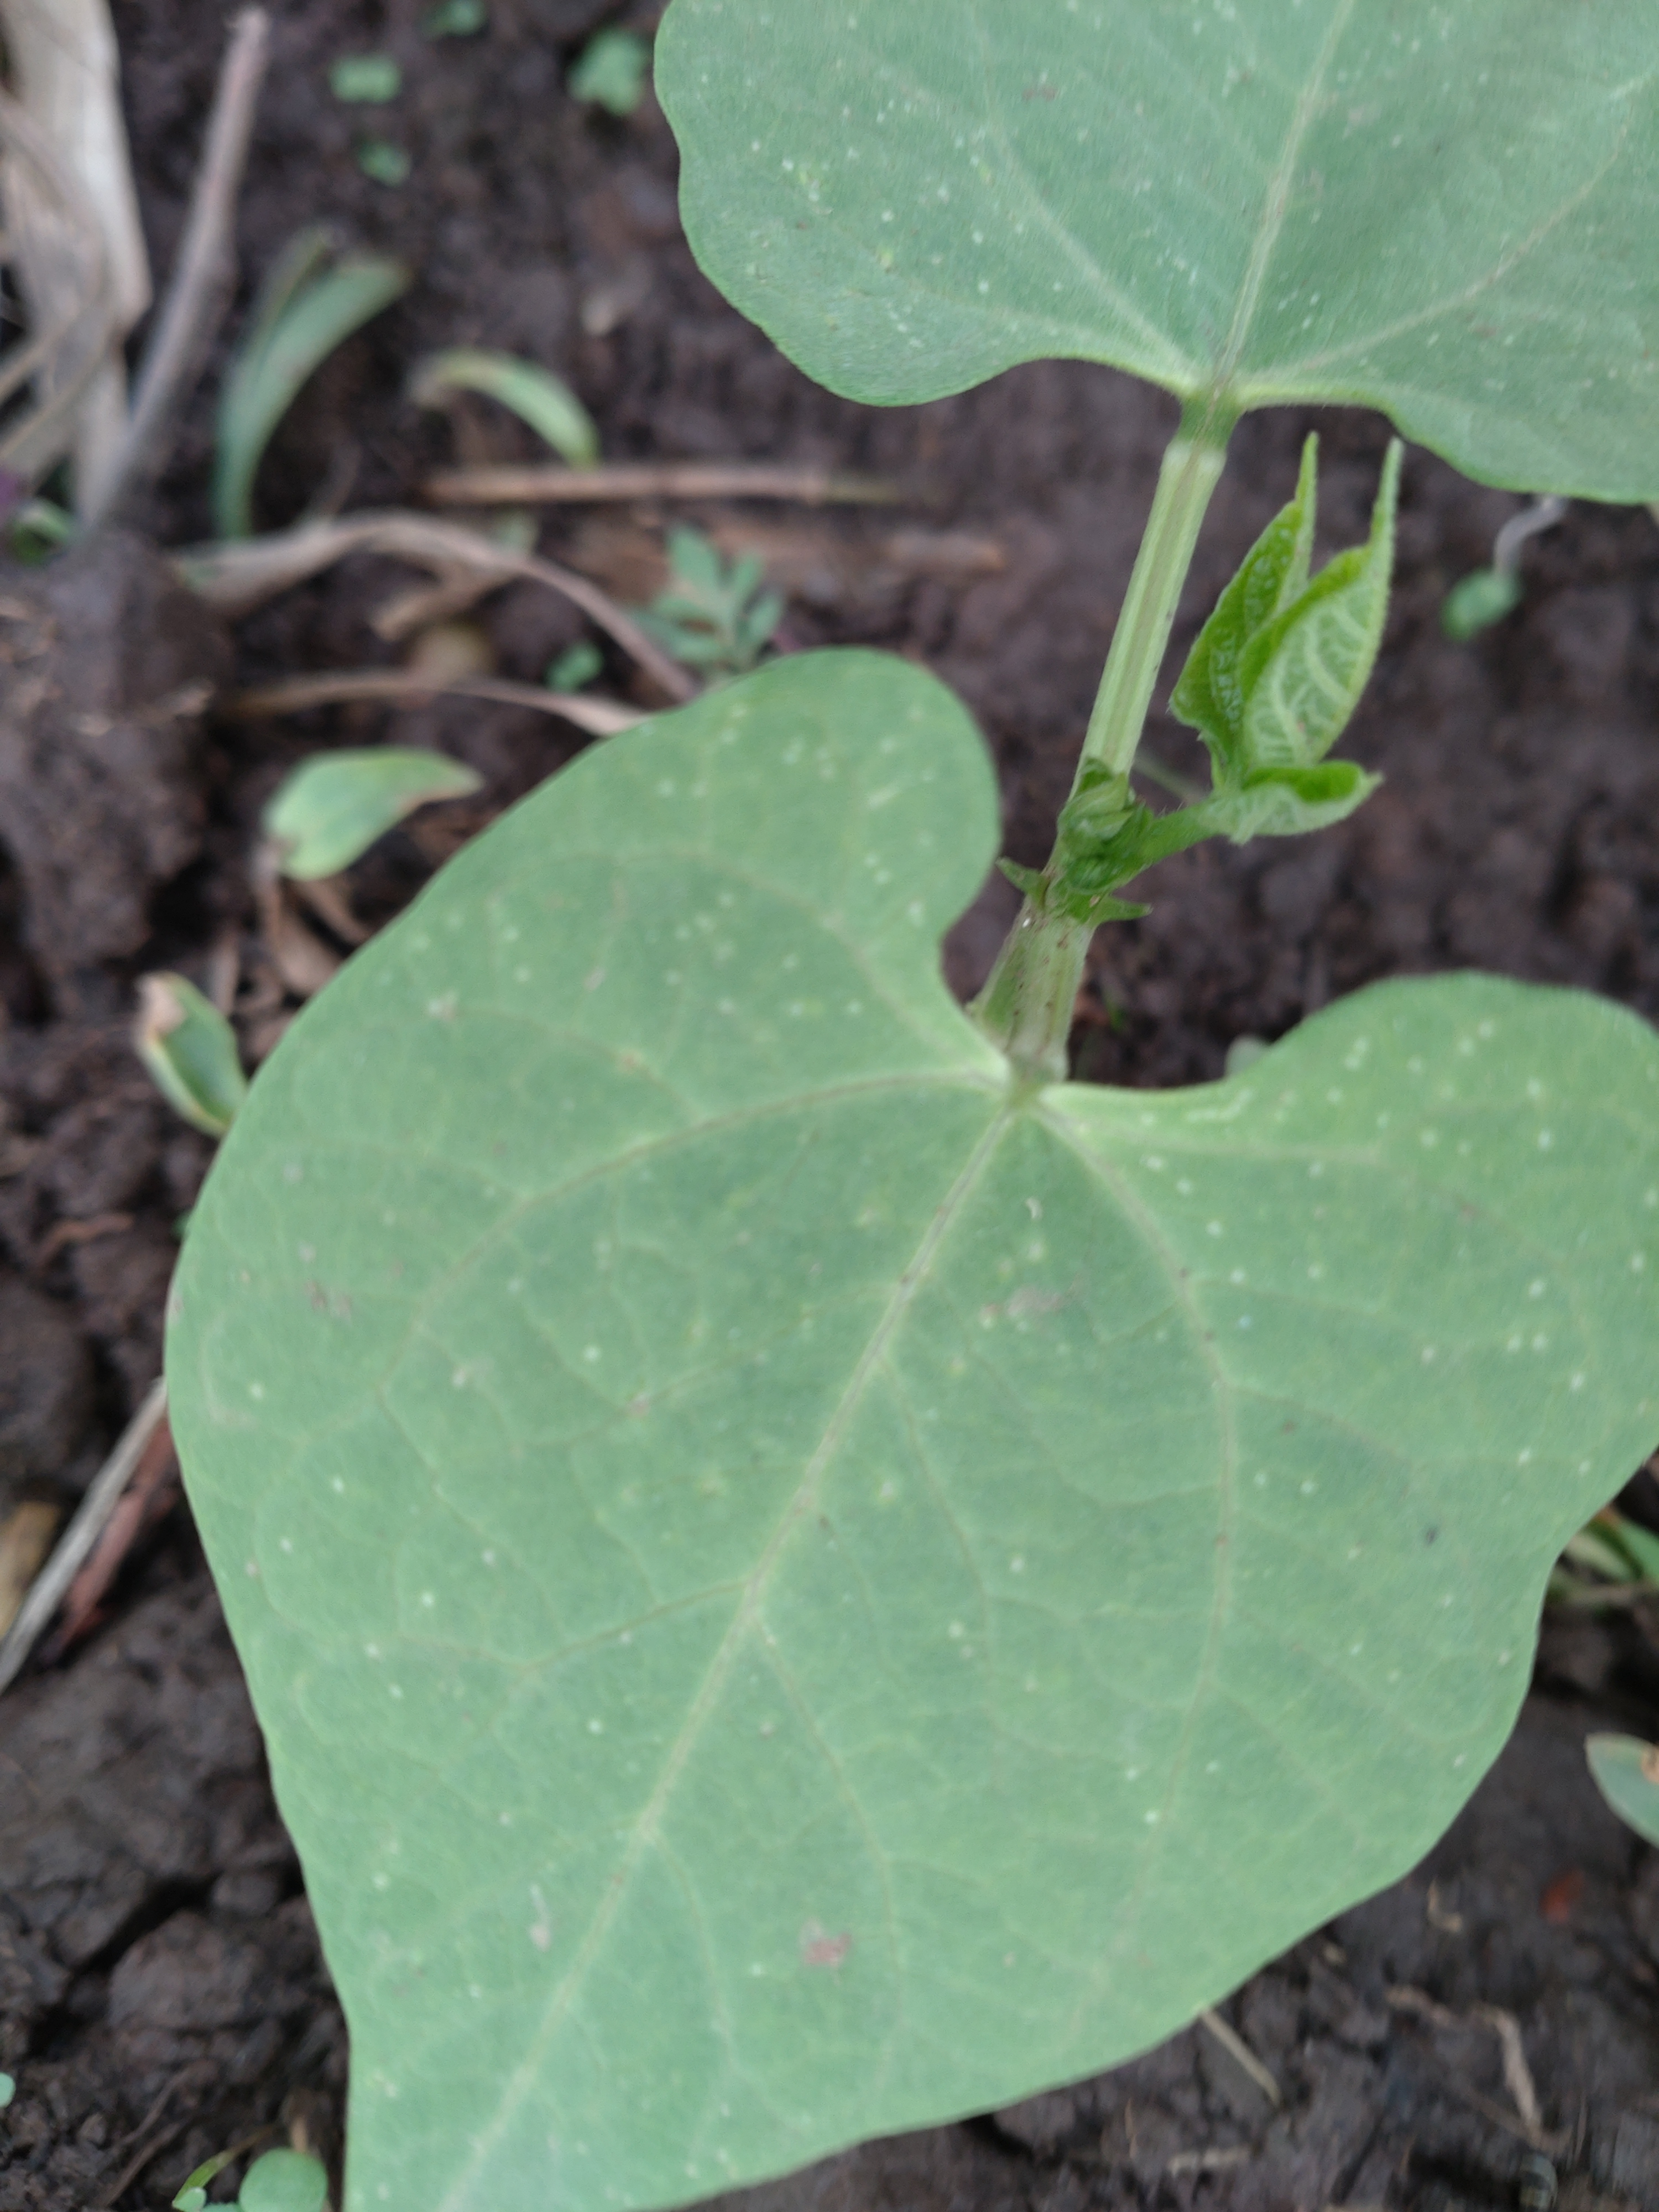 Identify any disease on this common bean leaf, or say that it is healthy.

healthy
